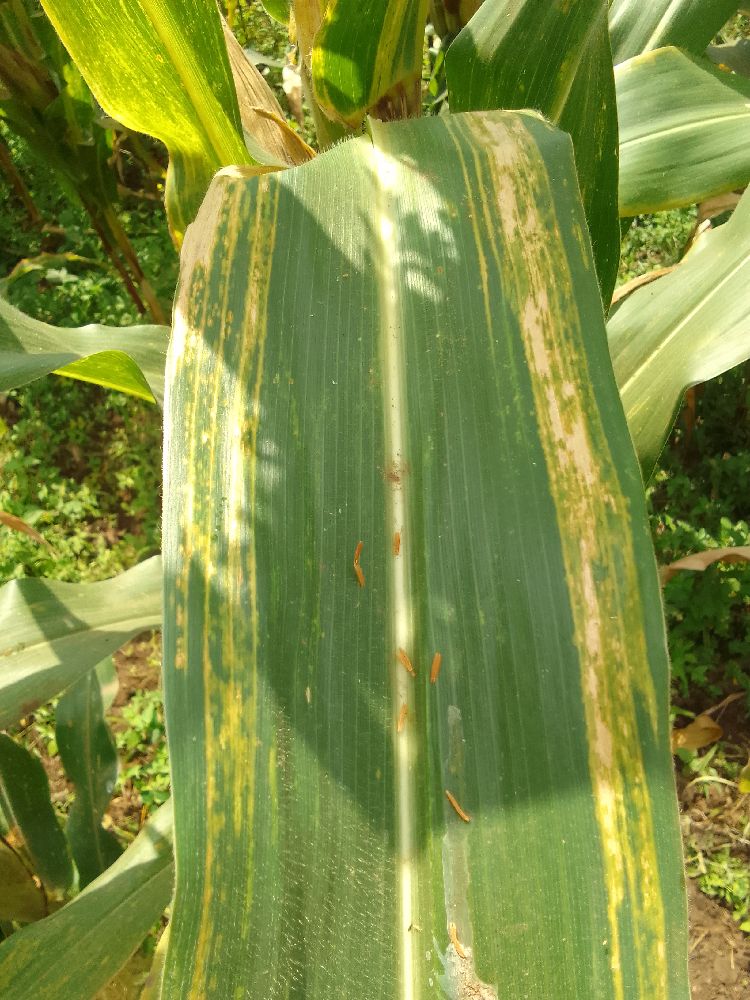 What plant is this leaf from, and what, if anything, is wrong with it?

maize, maize lethal necrosis
